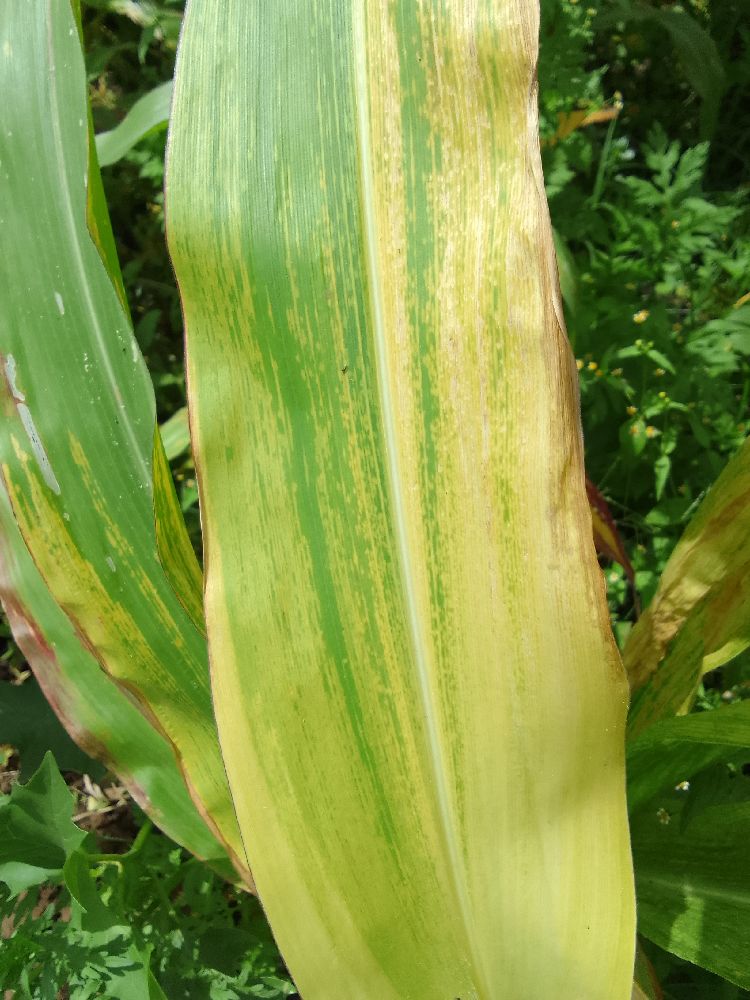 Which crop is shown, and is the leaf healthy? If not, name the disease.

maize, maize lethal necrosis
